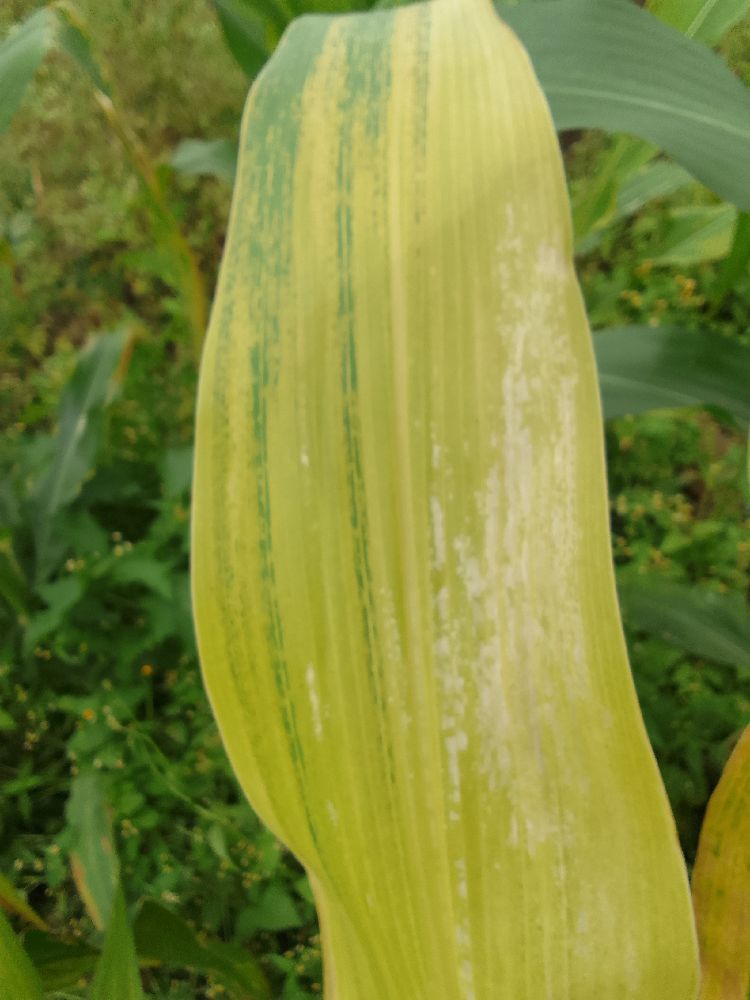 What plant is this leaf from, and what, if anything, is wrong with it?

maize, maize lethal necrosis
